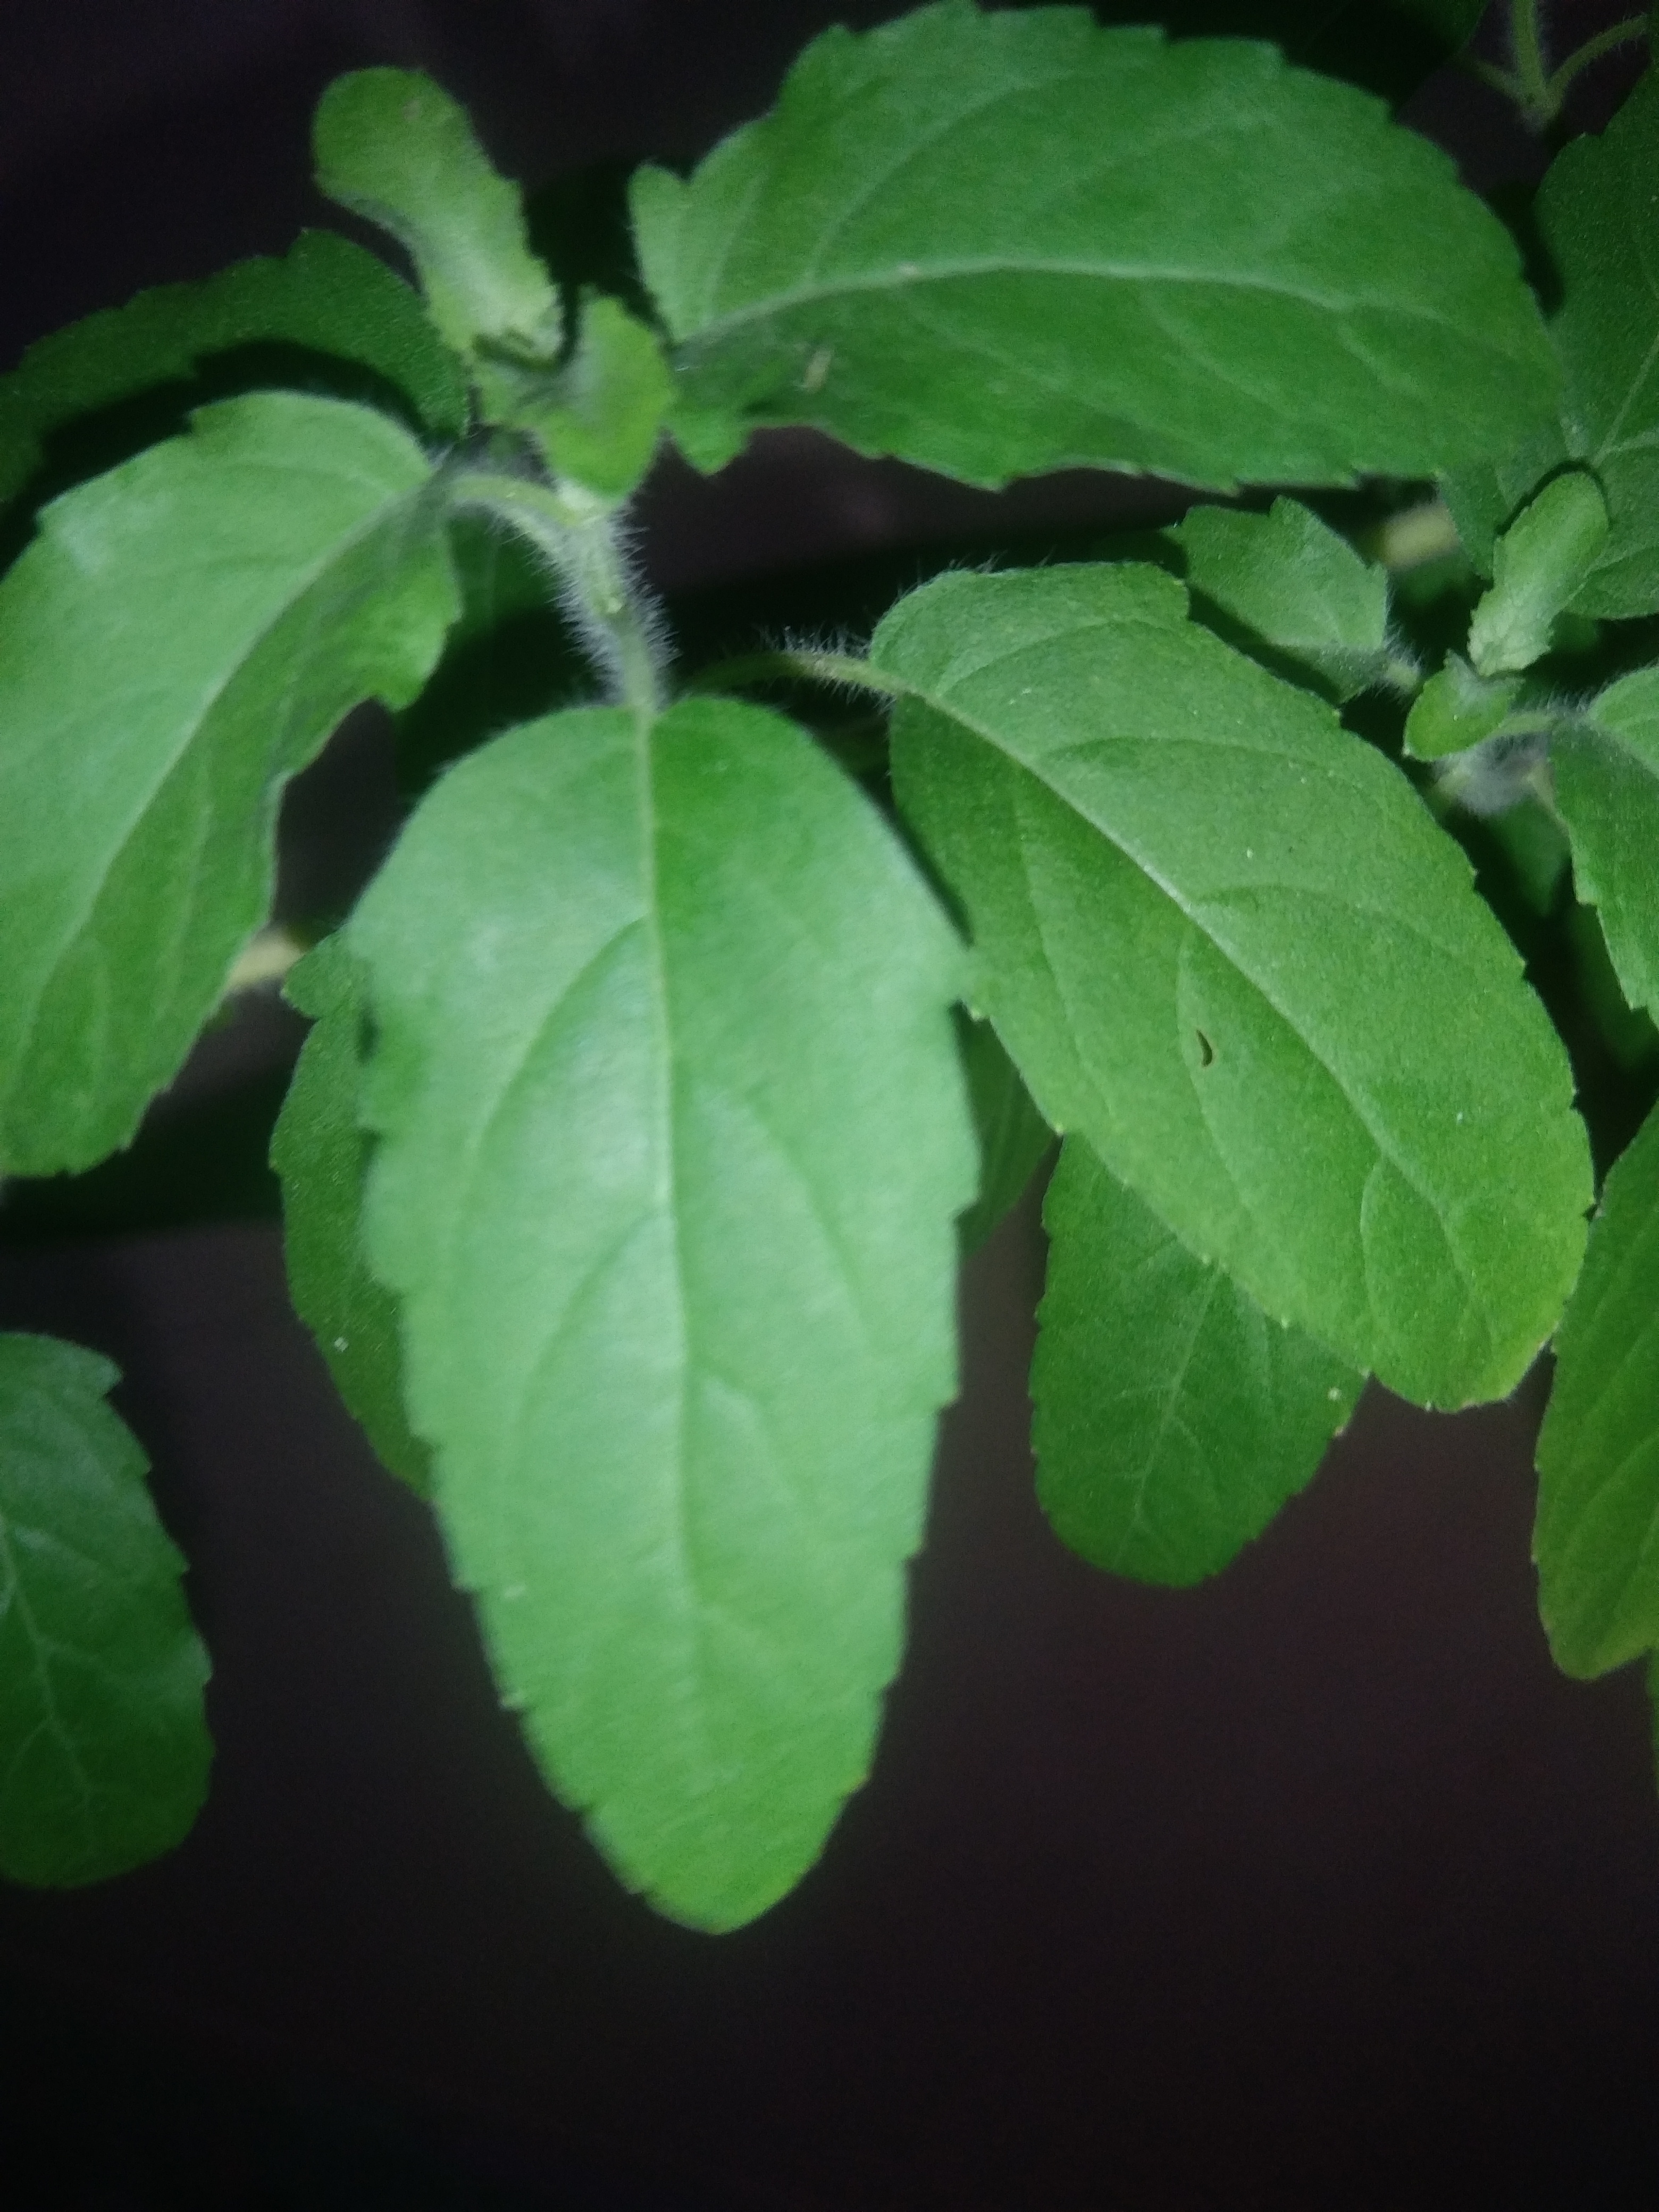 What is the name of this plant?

tulshi
